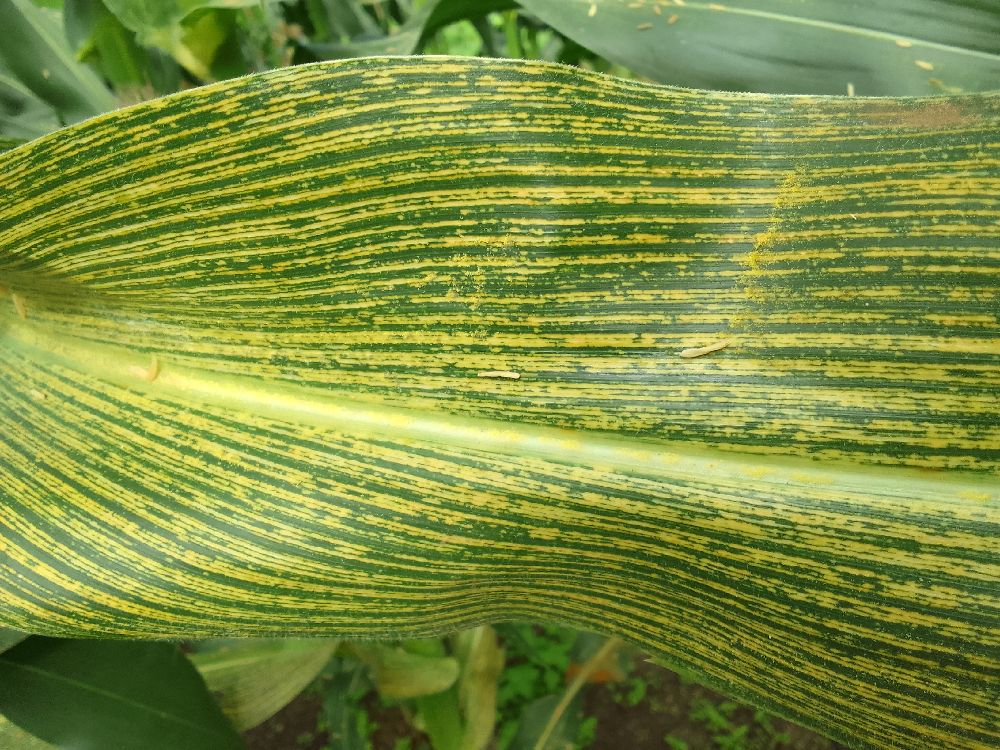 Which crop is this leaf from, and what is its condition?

maize, maize streak virus
